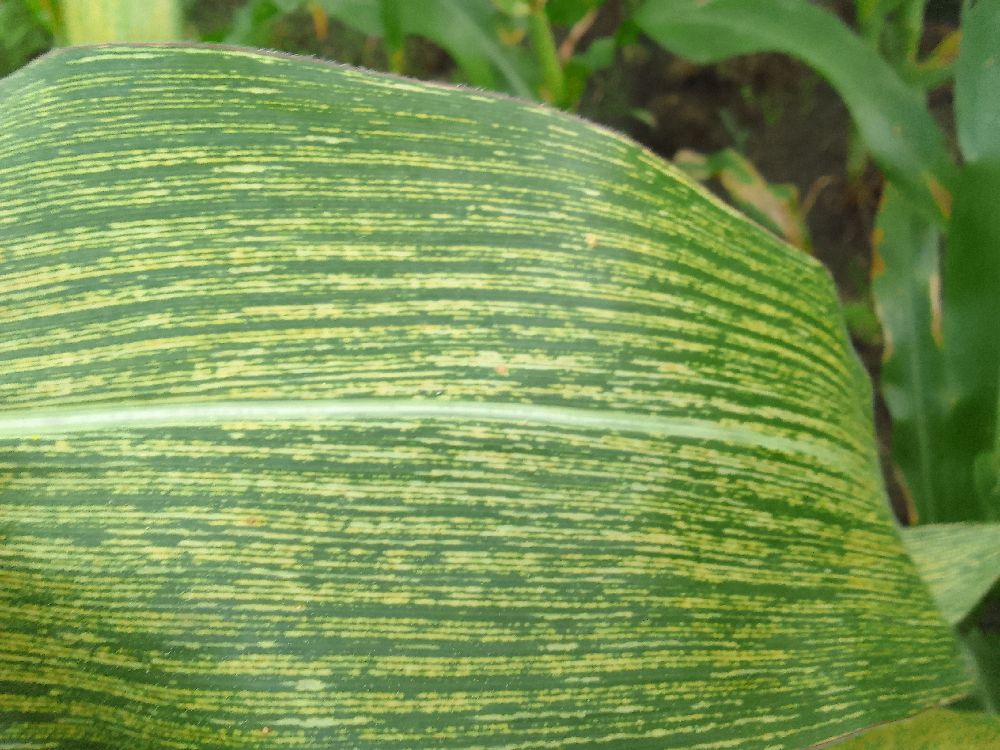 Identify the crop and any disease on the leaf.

maize, maize streak virus
